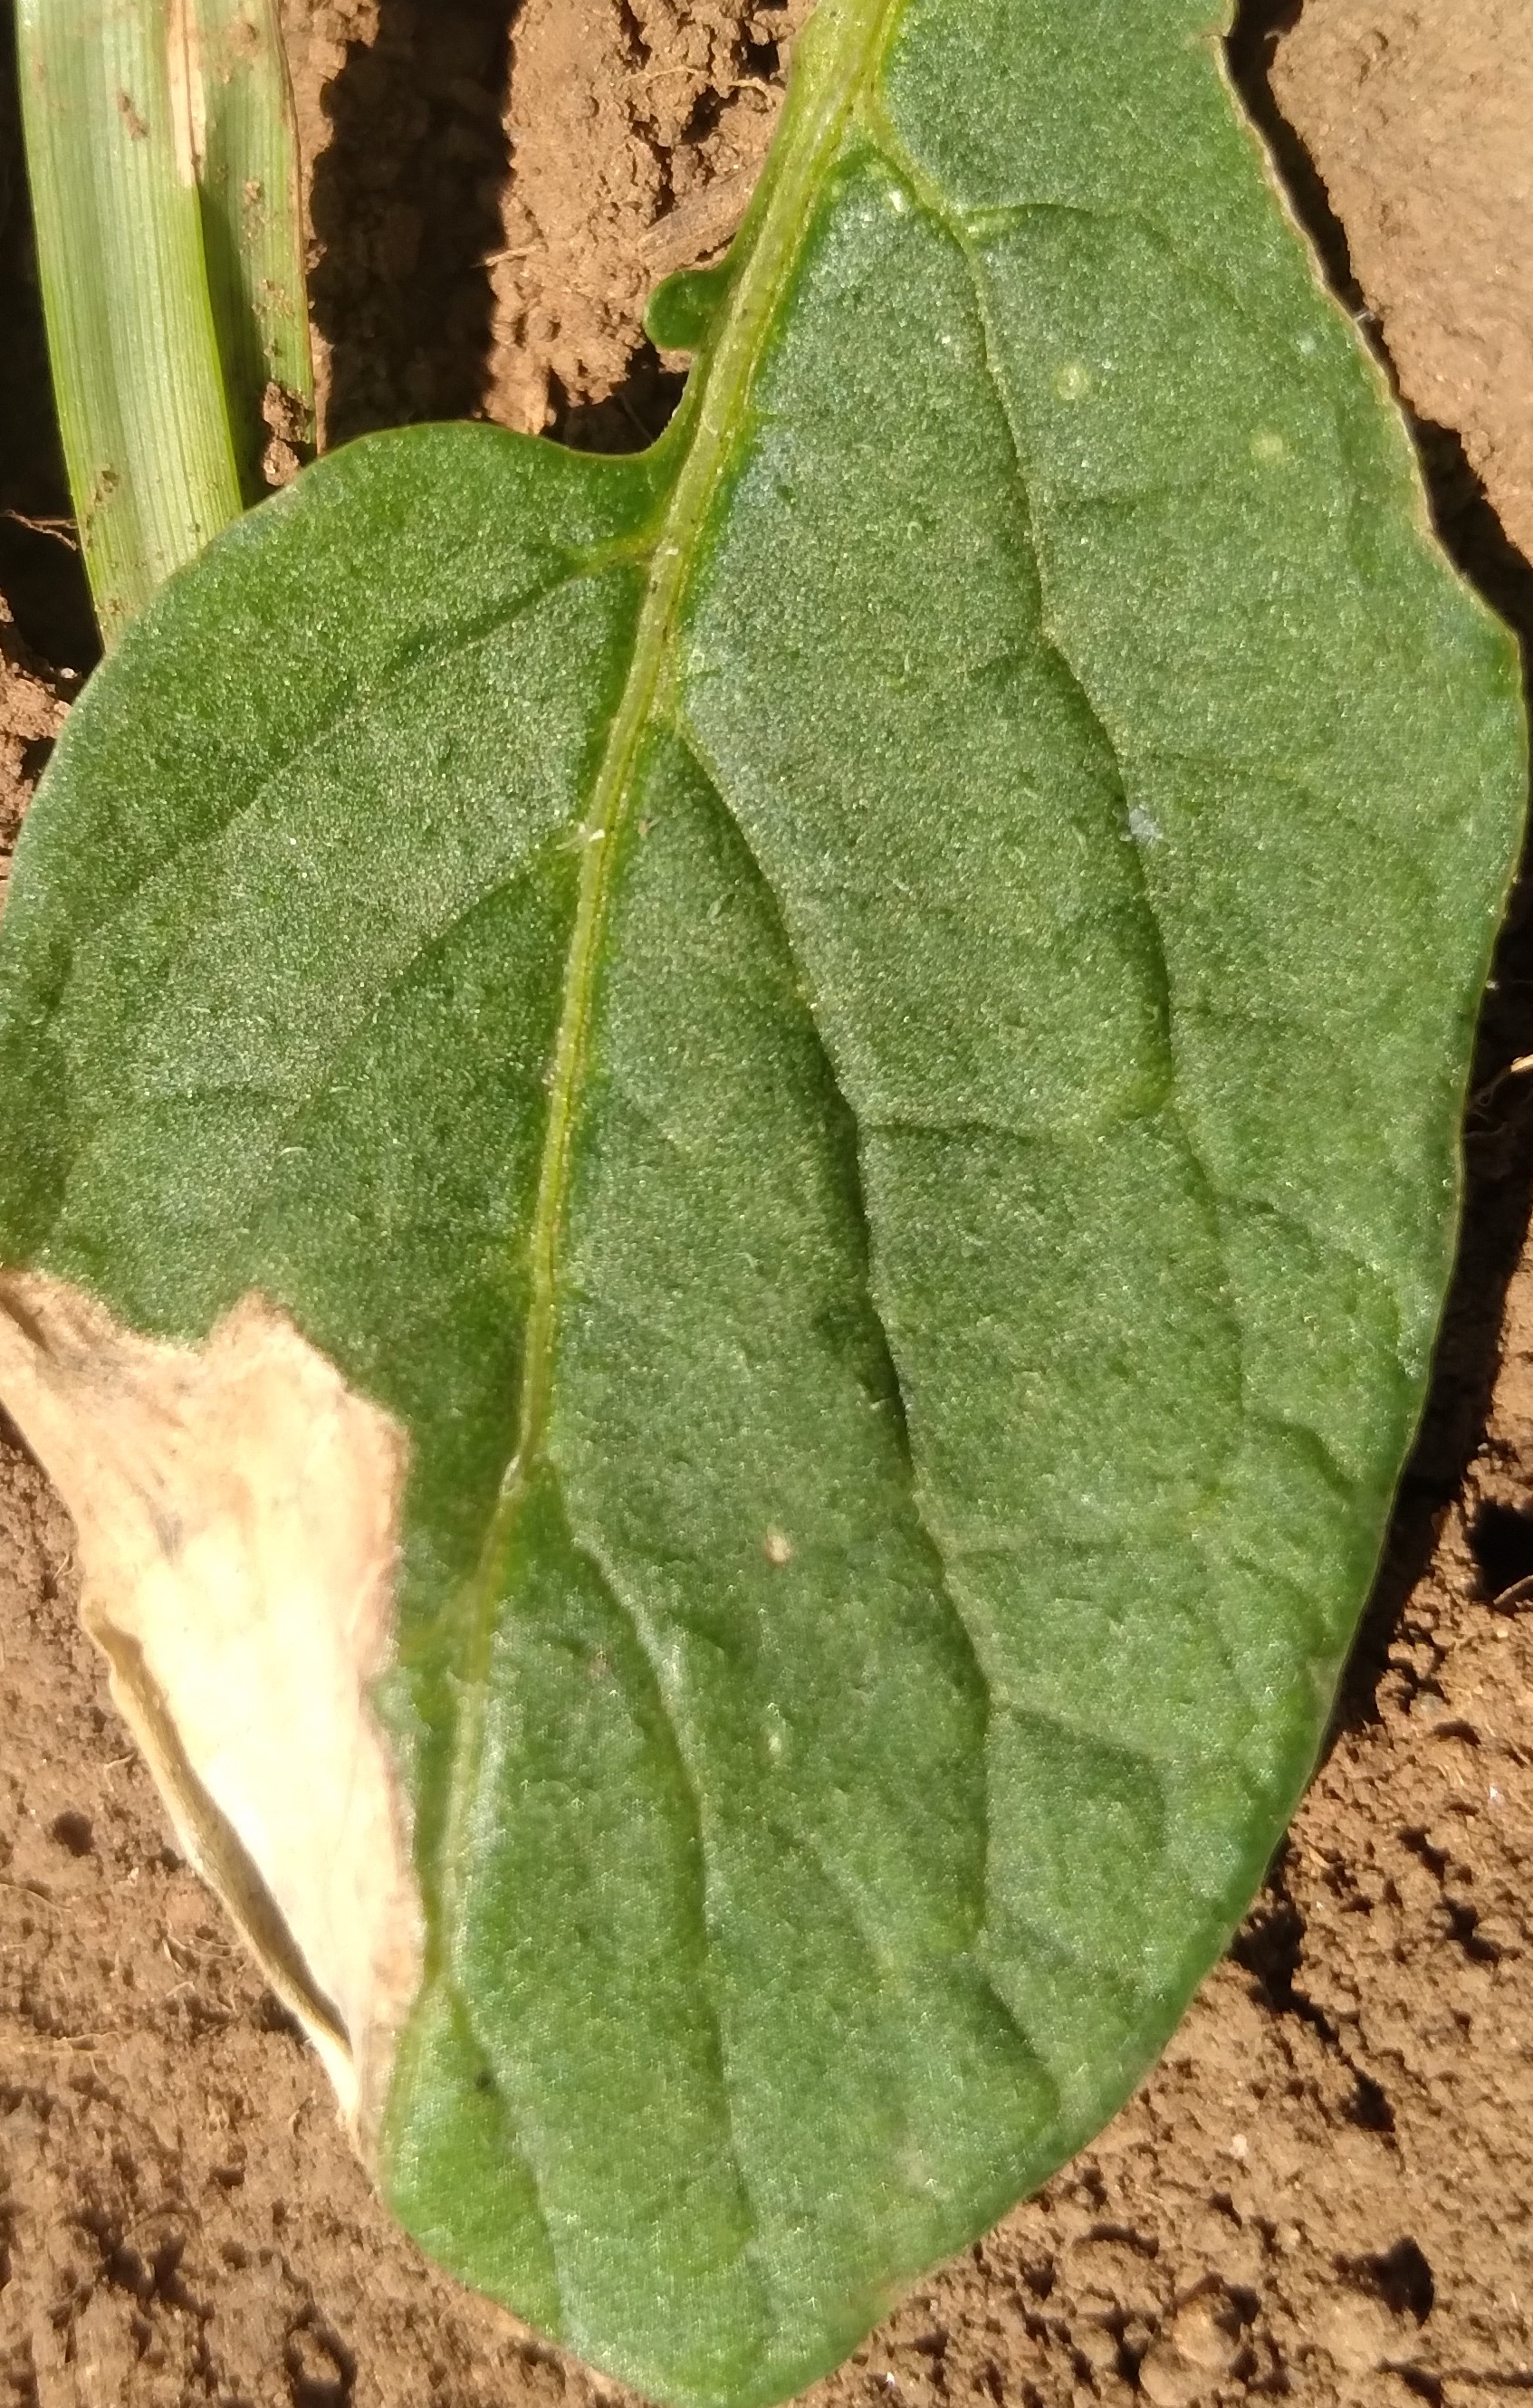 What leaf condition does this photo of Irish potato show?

early blight
